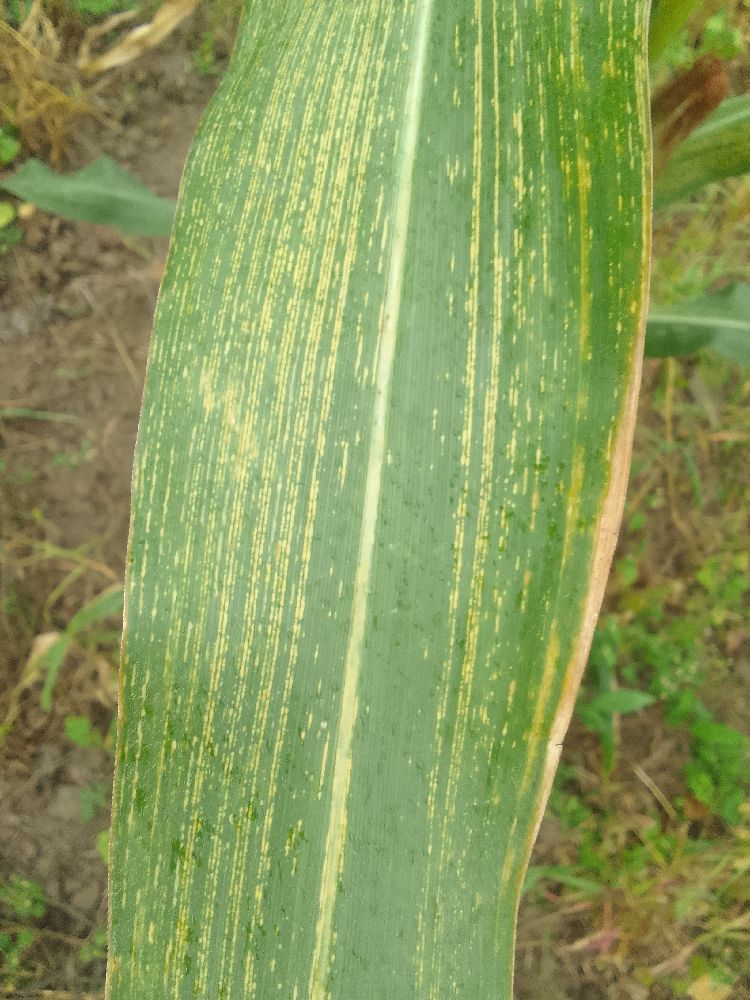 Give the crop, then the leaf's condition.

maize, maize streak virus
